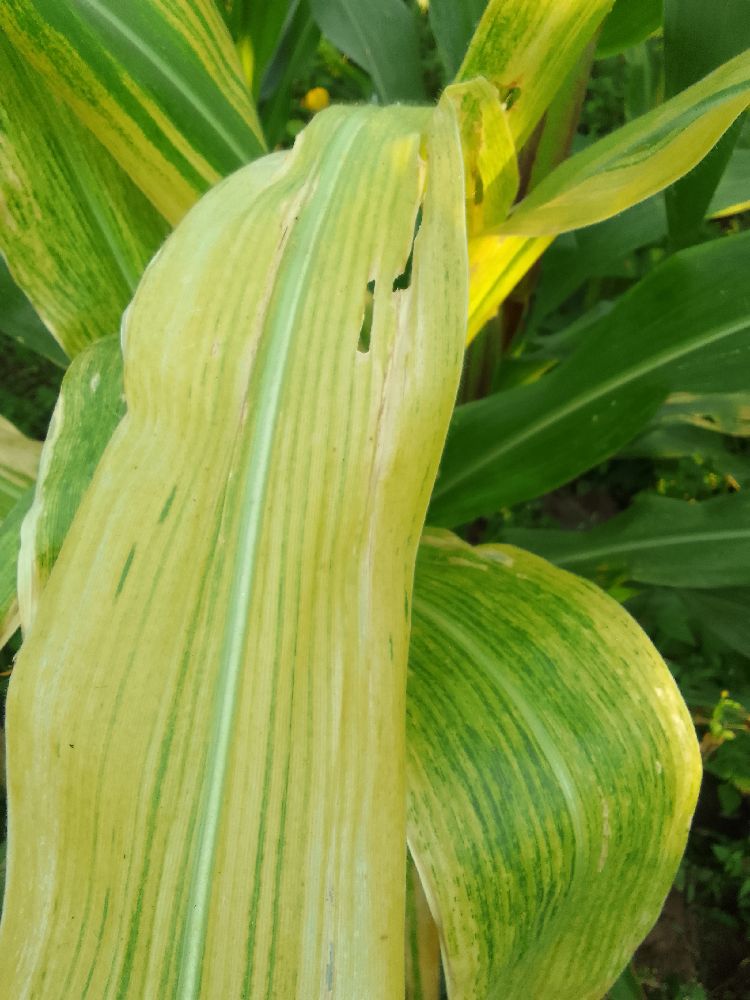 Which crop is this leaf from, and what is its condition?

maize, maize lethal necrosis
